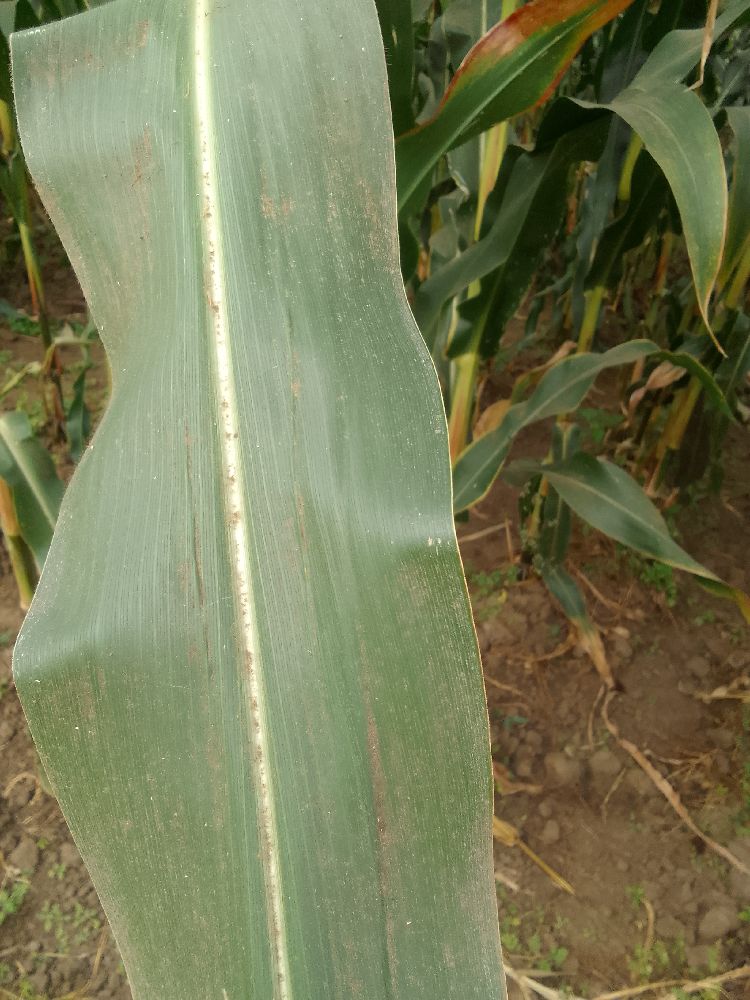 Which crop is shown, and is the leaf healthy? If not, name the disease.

maize, healthy
